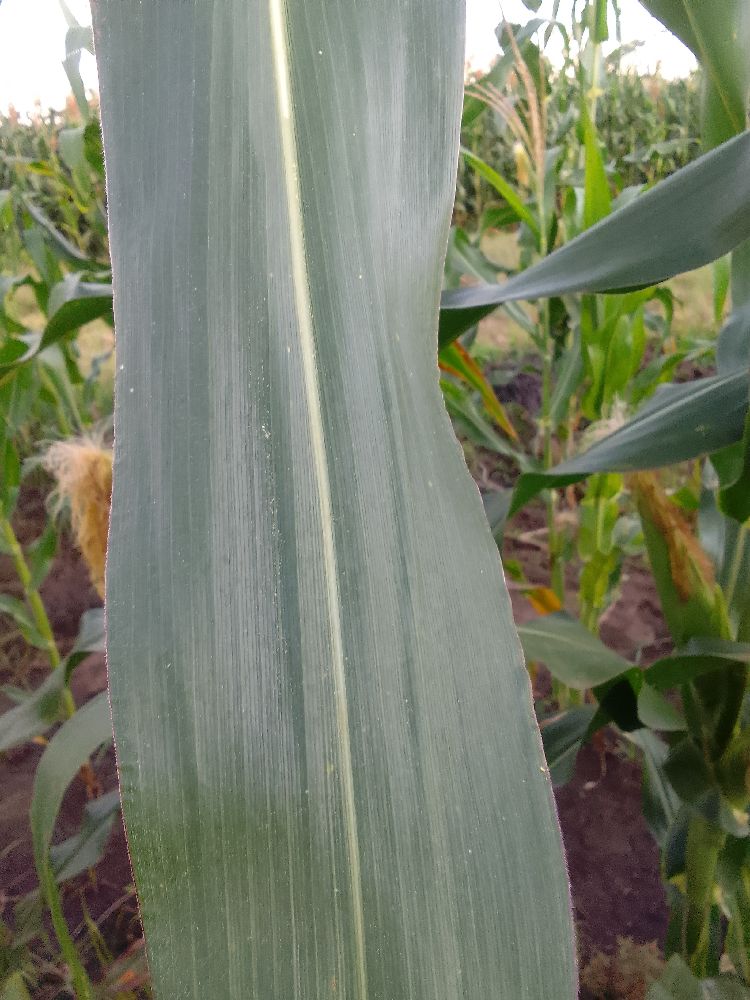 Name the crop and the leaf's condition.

maize, healthy
